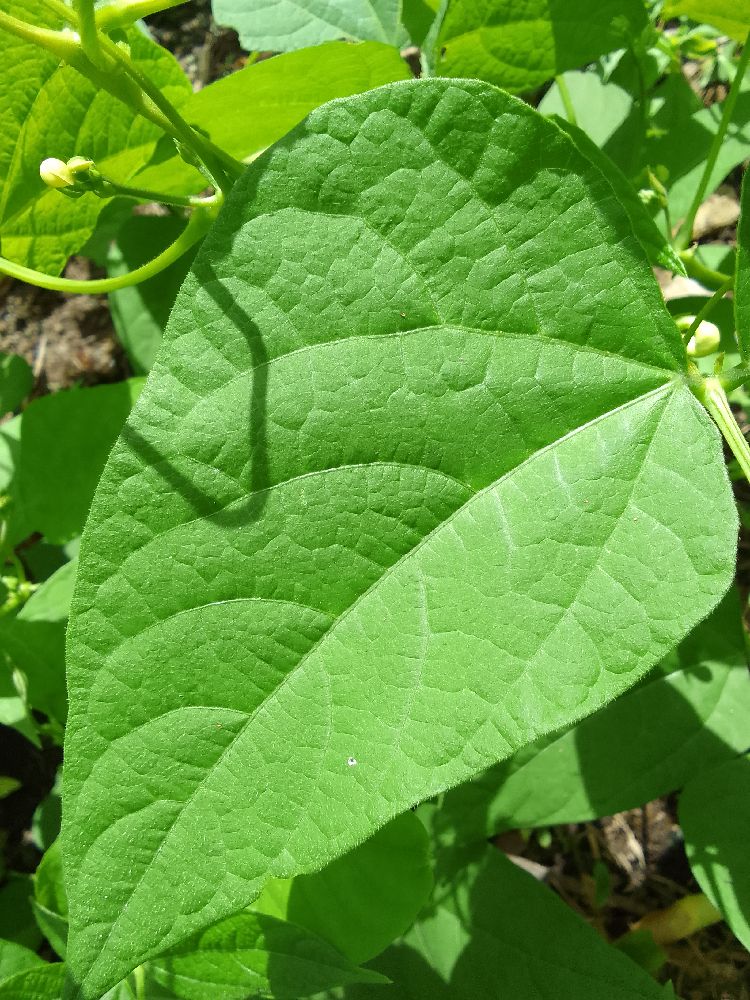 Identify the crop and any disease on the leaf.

common bean, healthy
